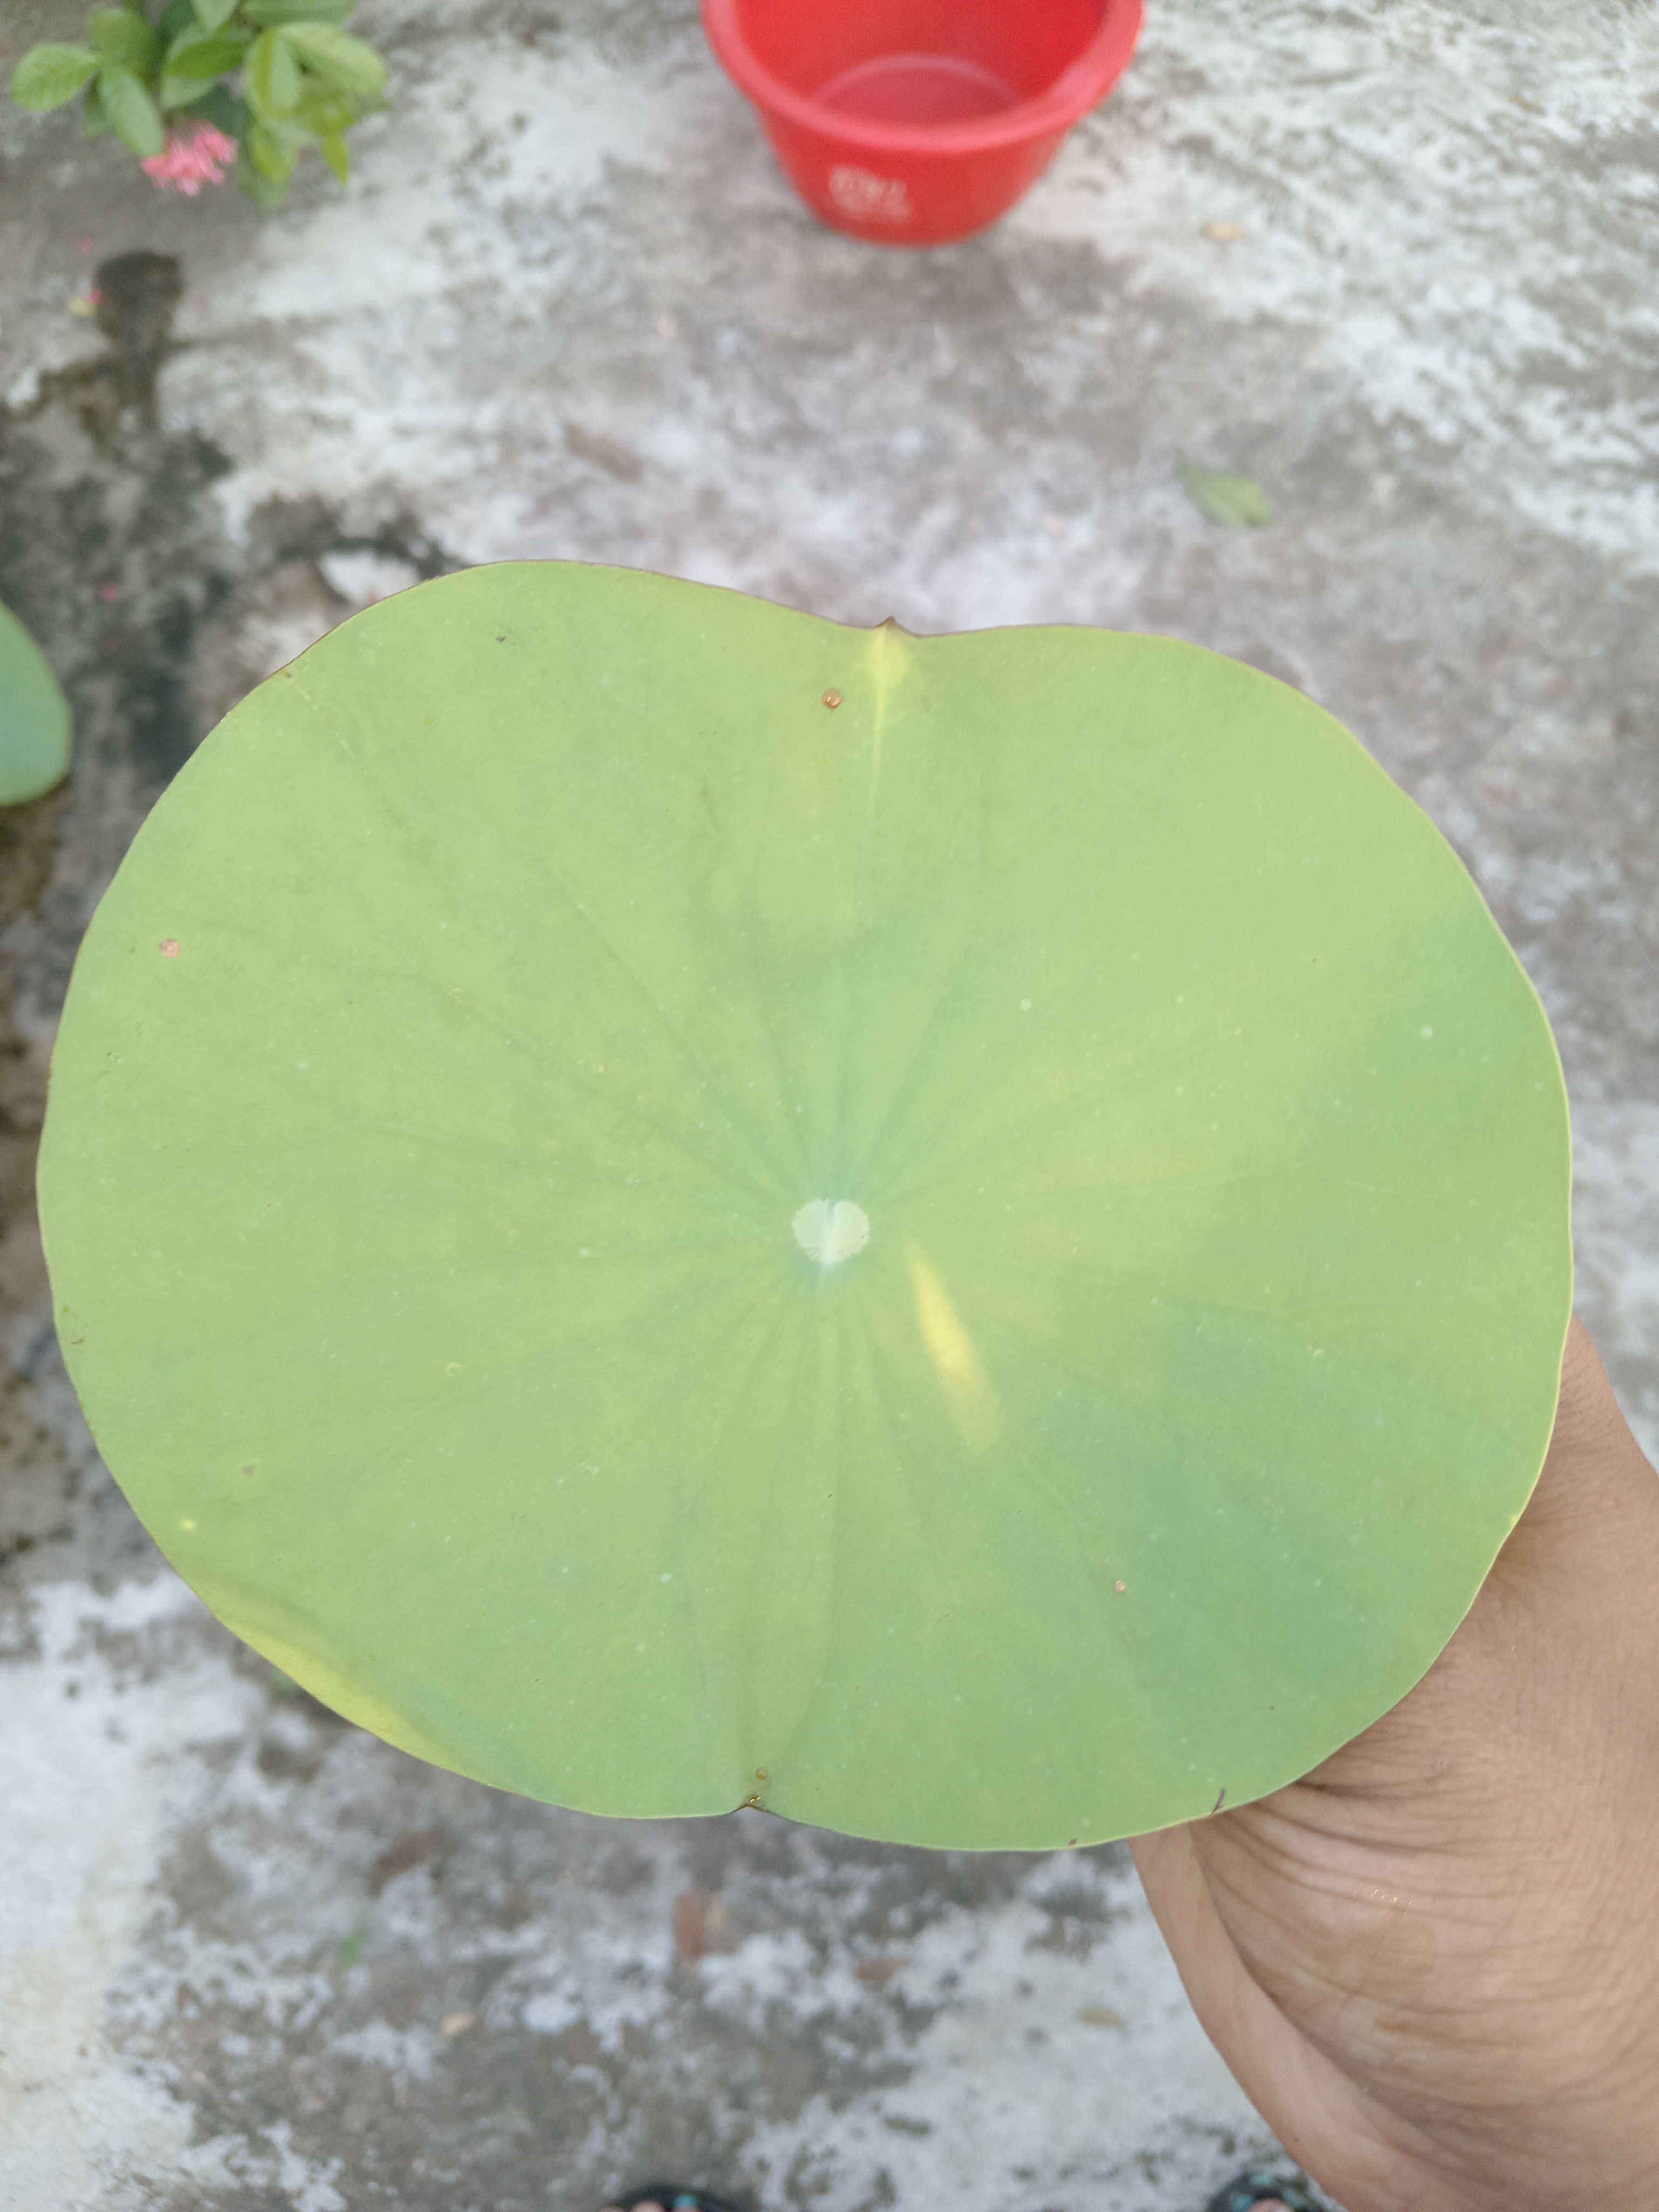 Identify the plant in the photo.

lotus
